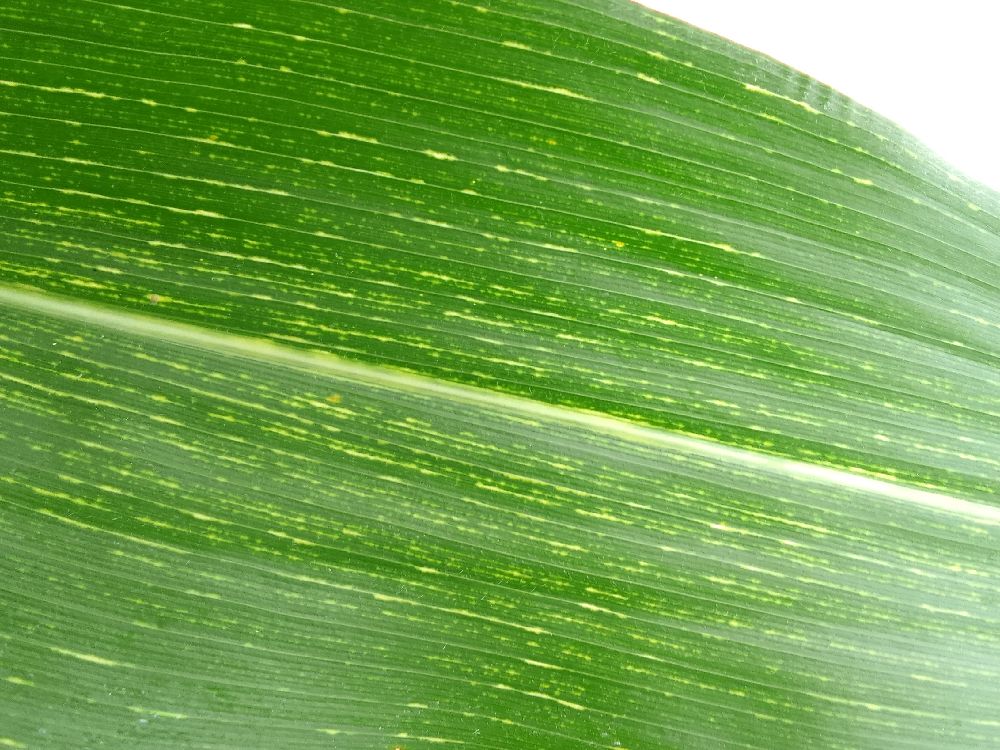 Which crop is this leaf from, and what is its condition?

maize, maize streak virus
